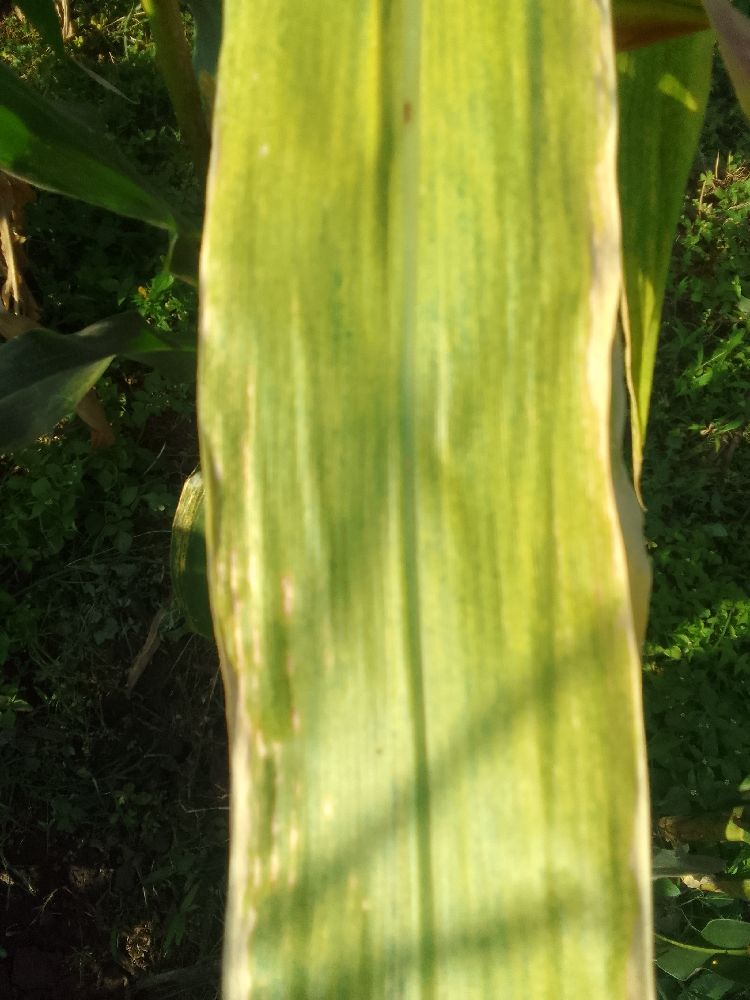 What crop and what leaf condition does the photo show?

maize, maize lethal necrosis
